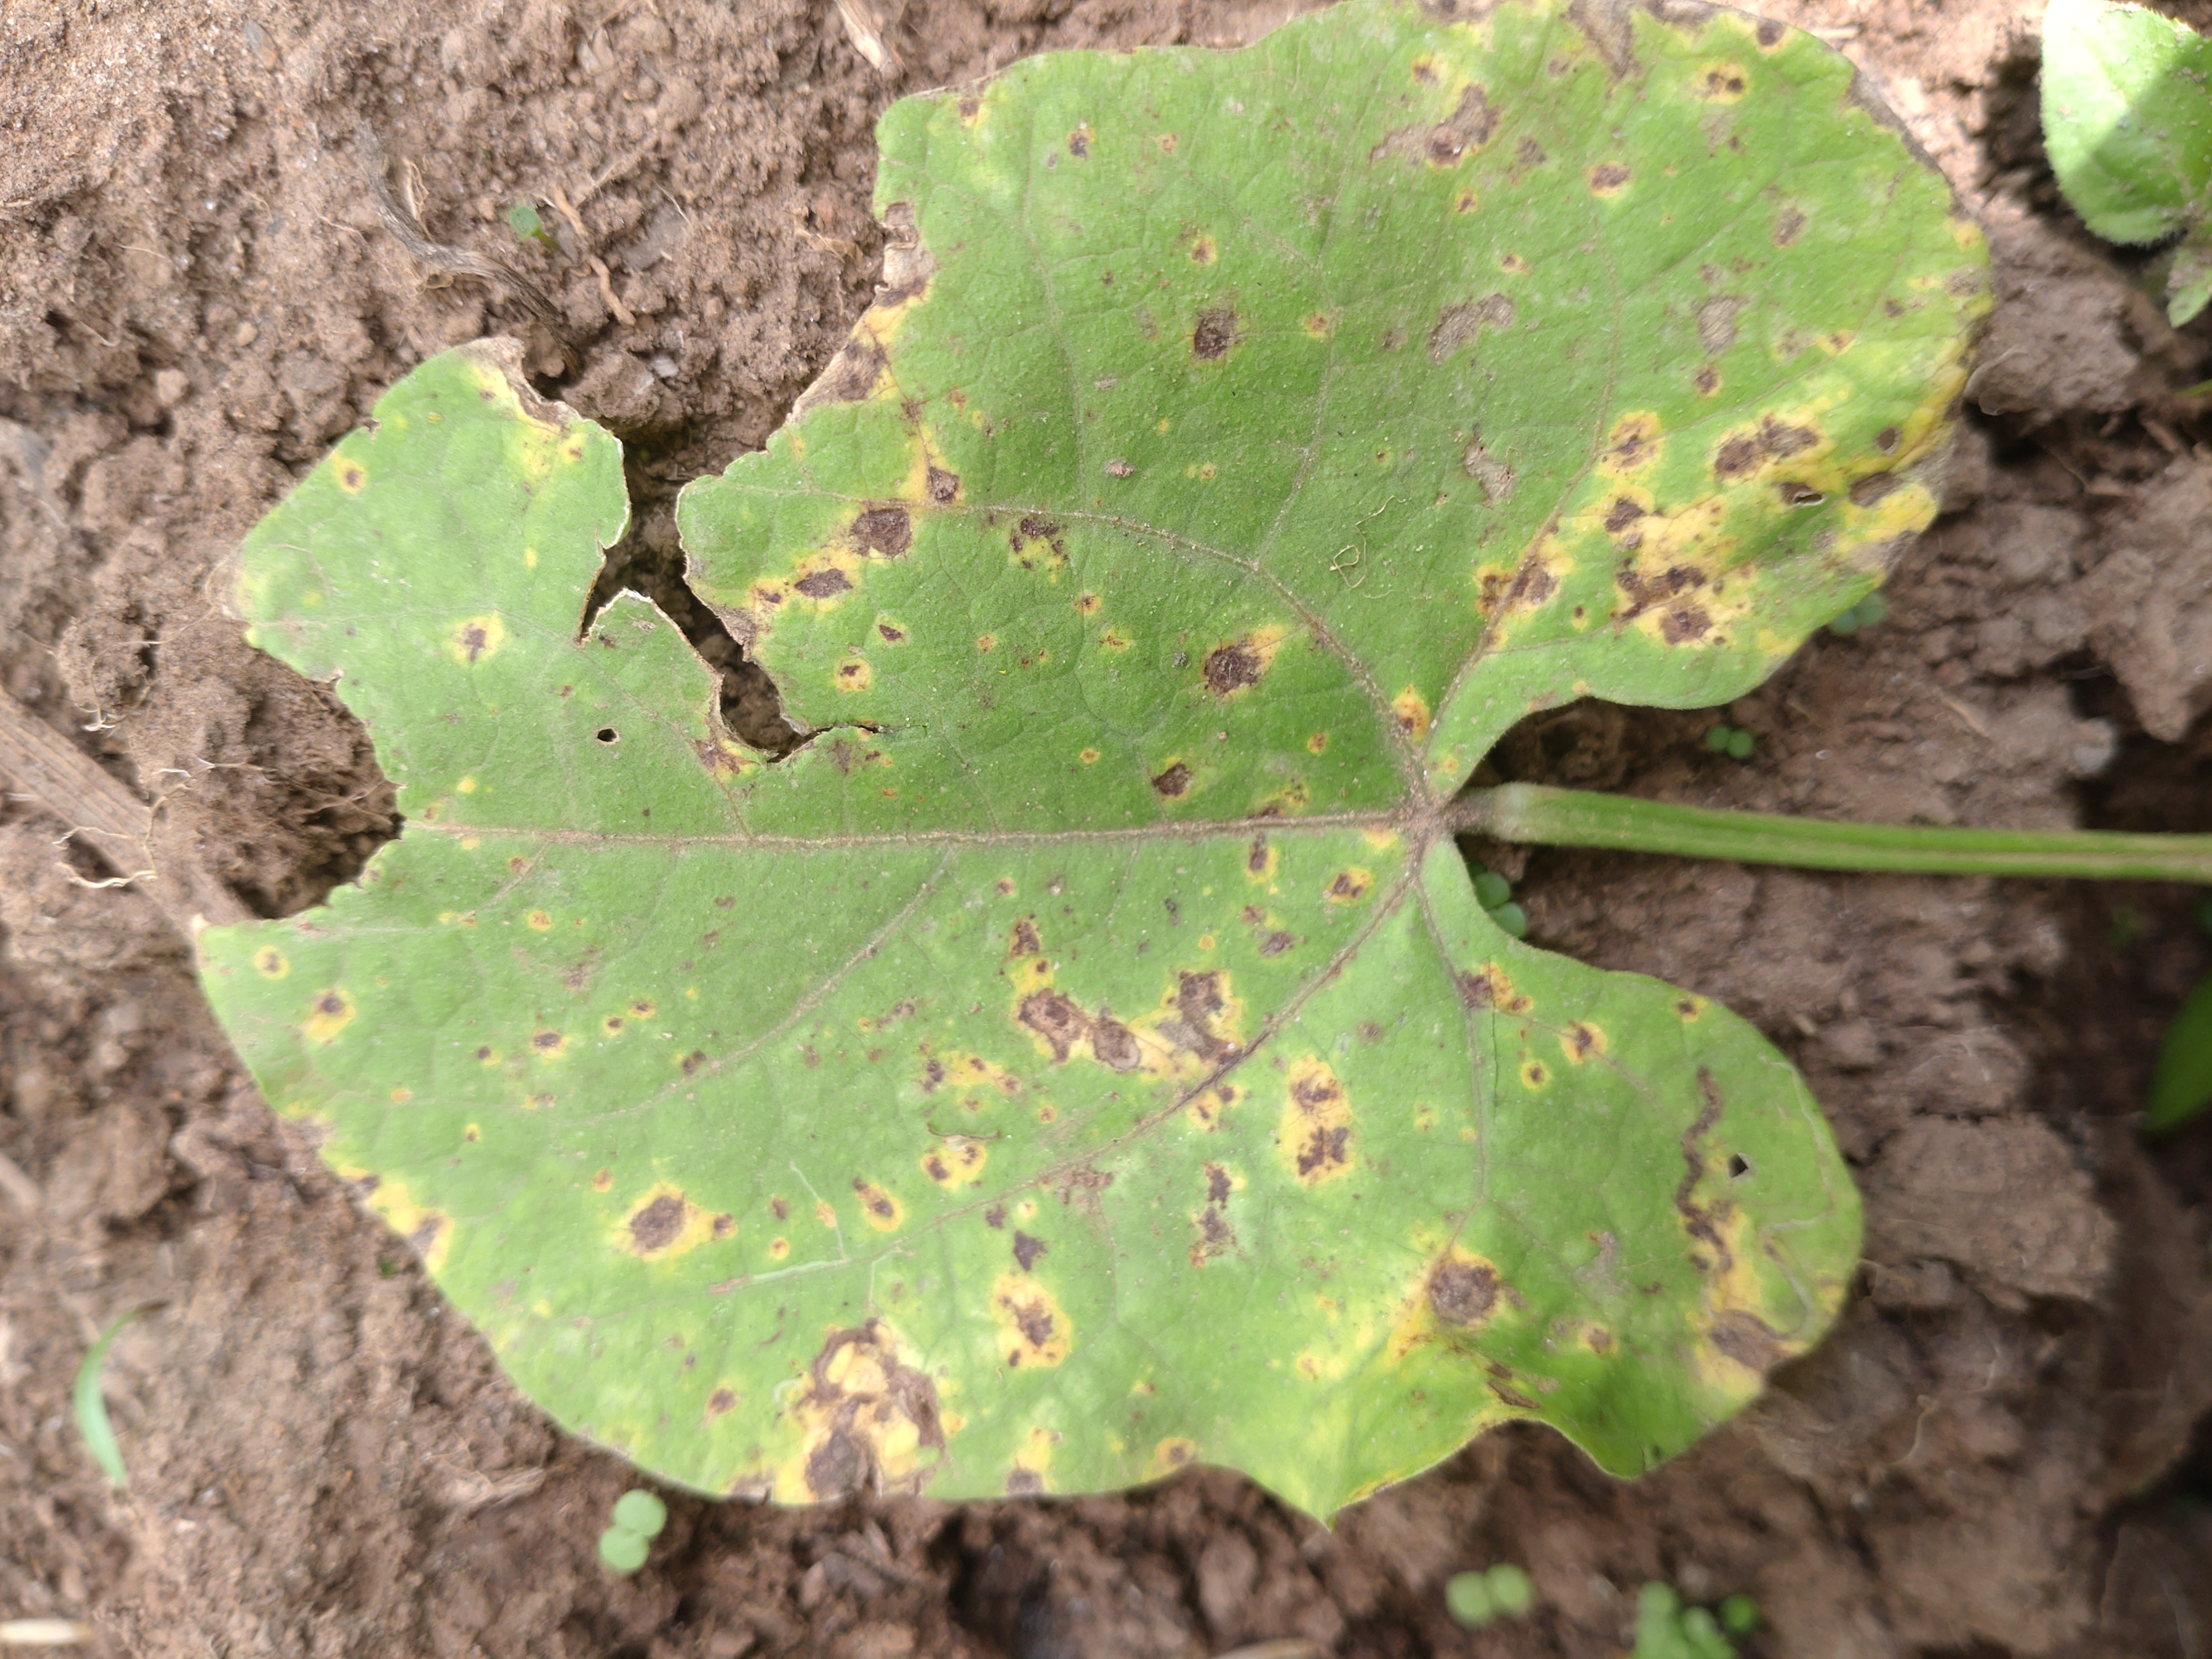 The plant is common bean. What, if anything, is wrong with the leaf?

rust
